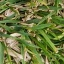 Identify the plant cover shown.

grass
